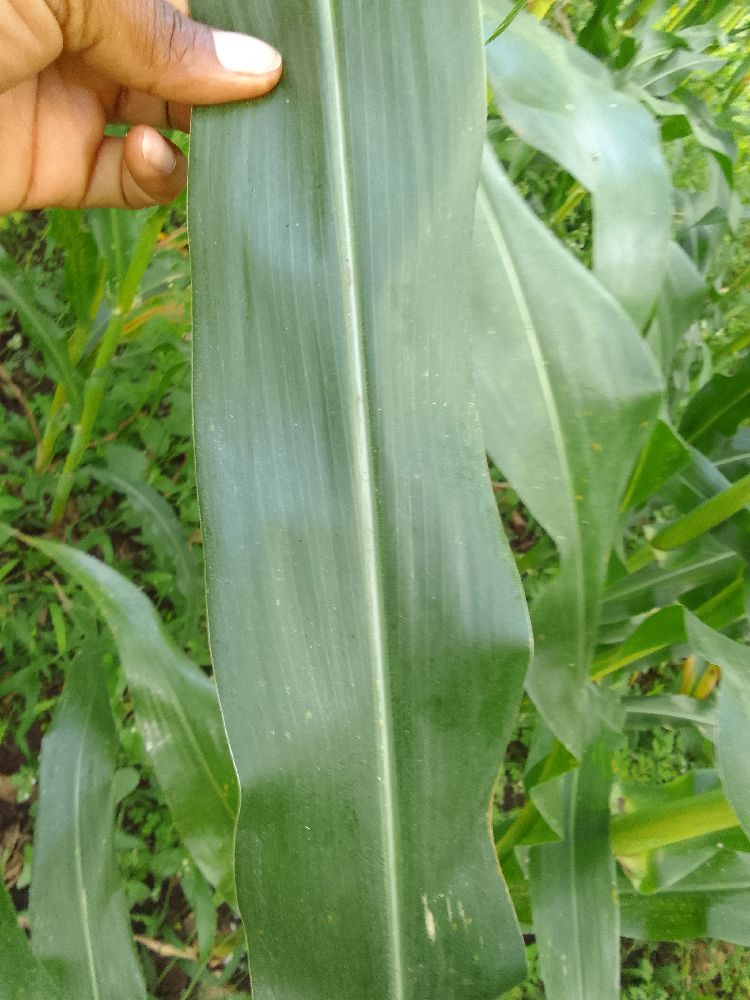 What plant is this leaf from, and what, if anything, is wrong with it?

maize, healthy
